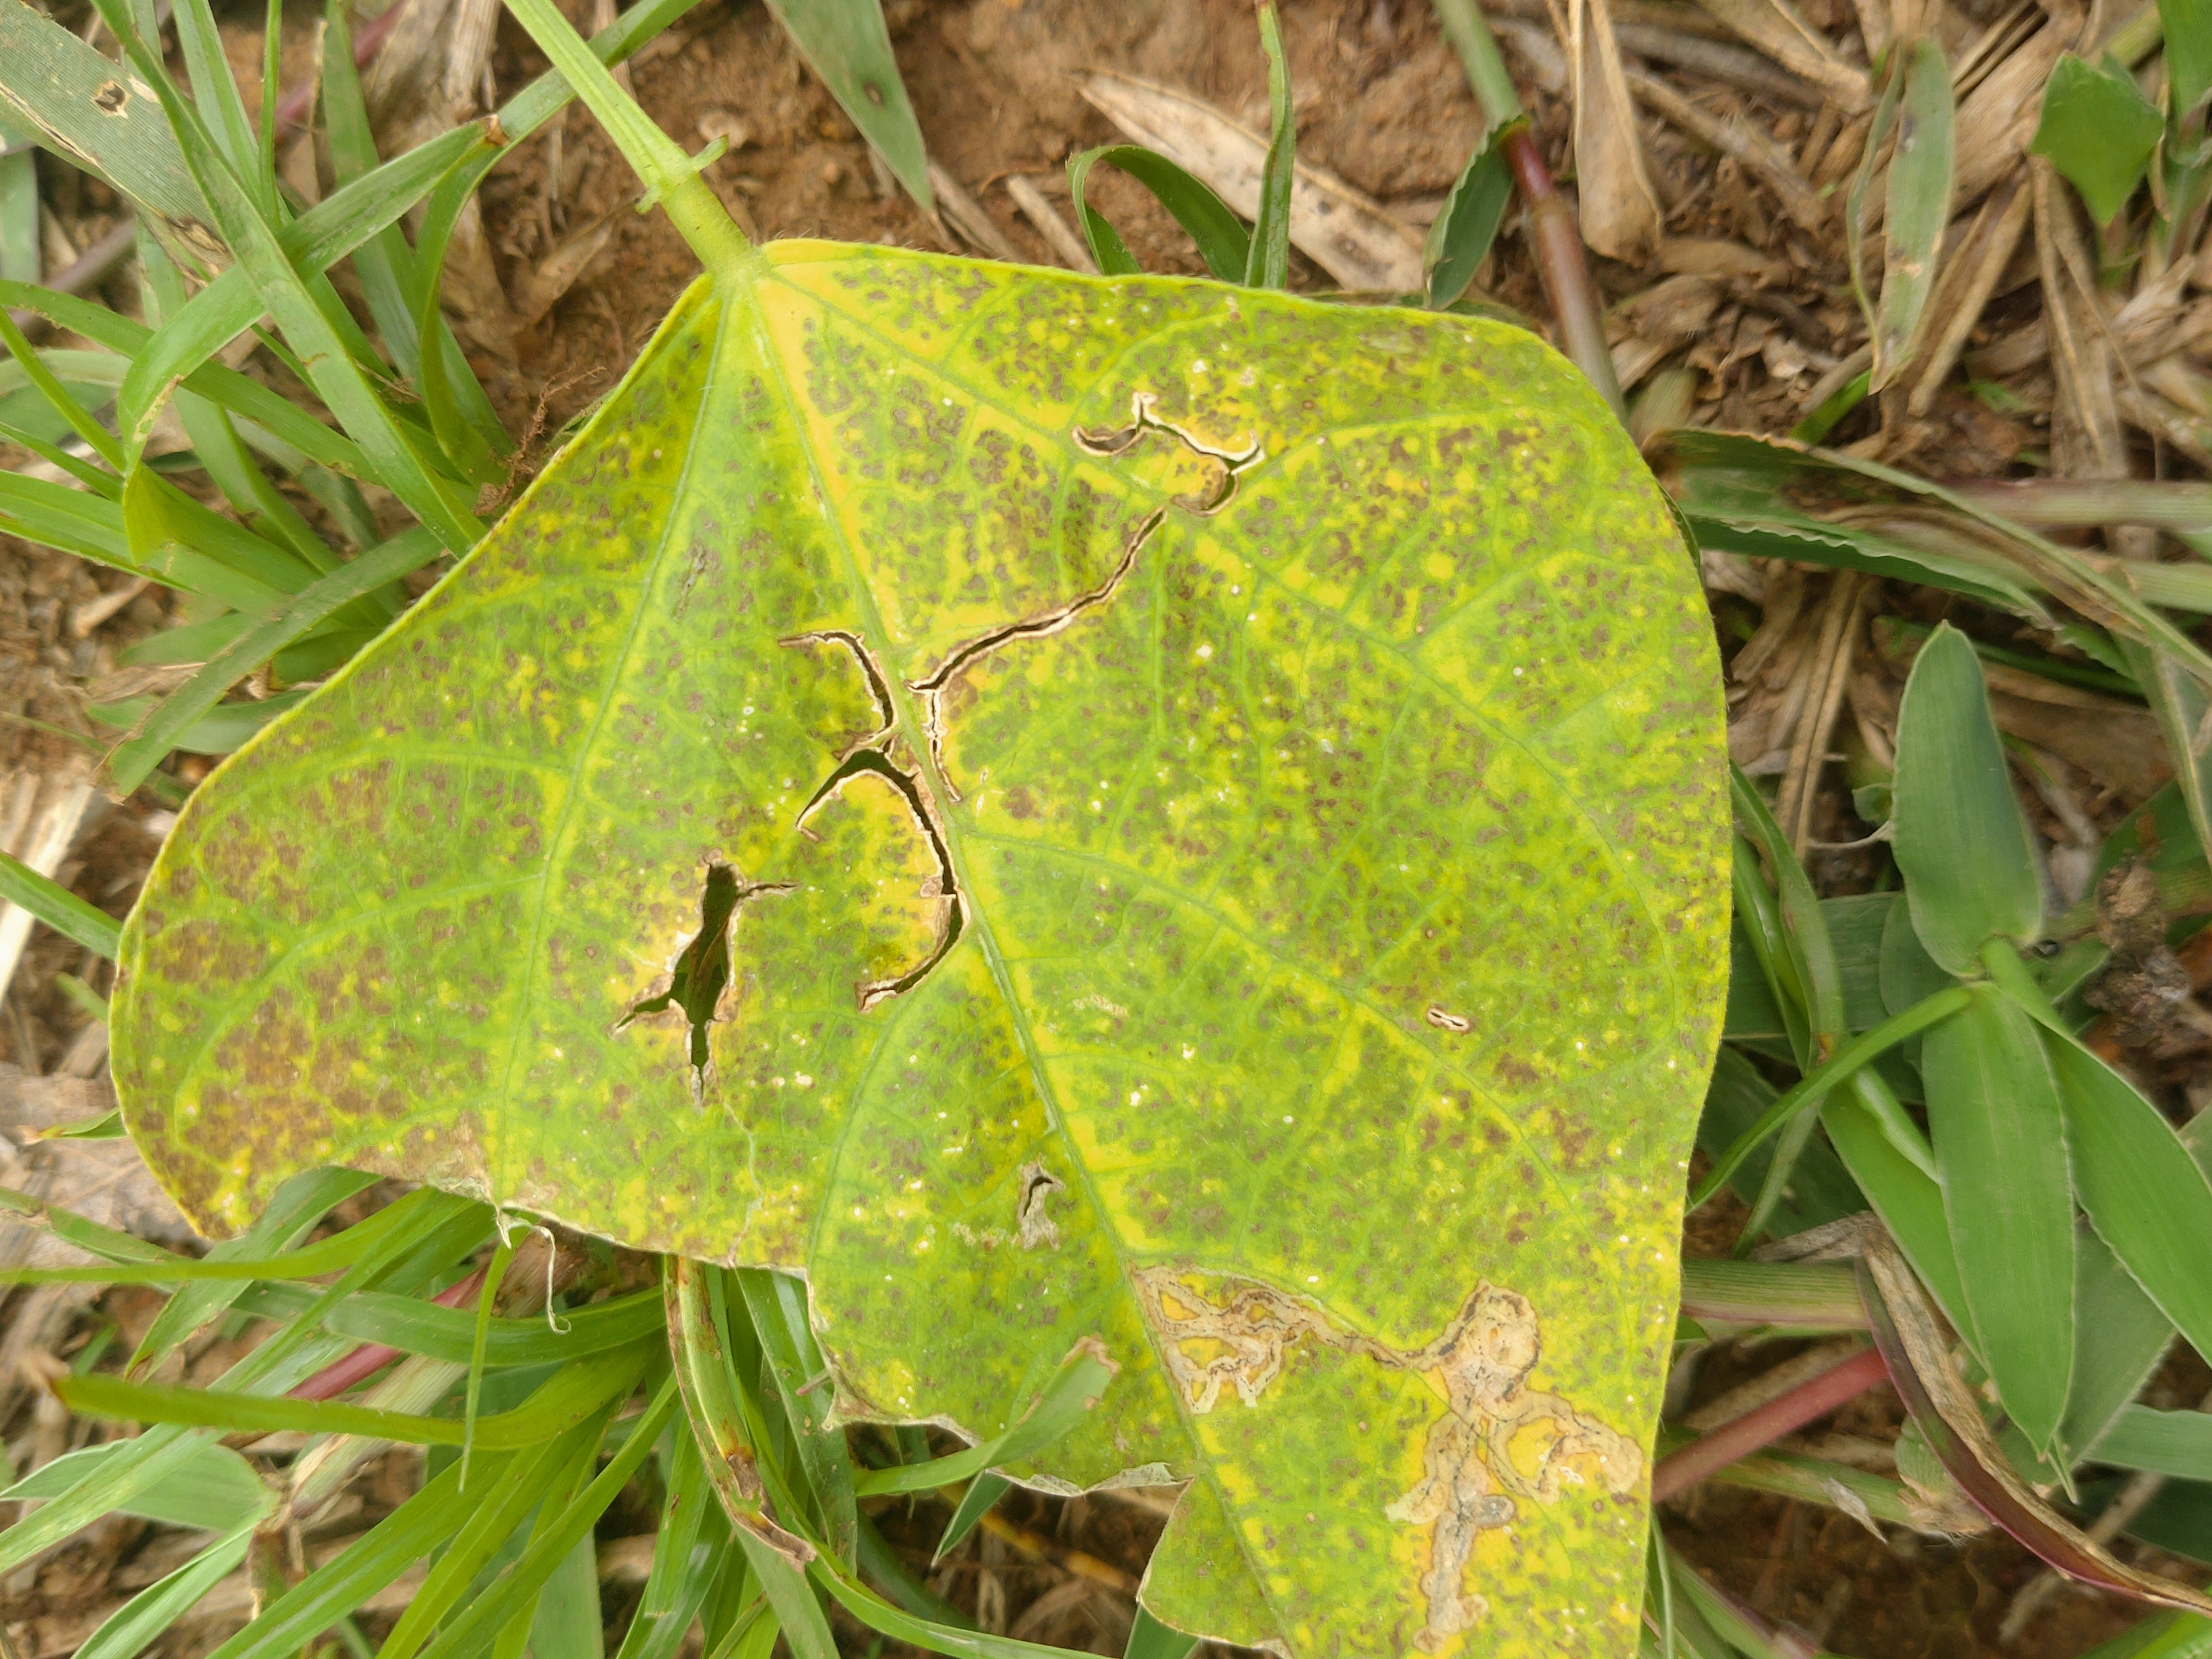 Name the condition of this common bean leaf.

anthracnose
